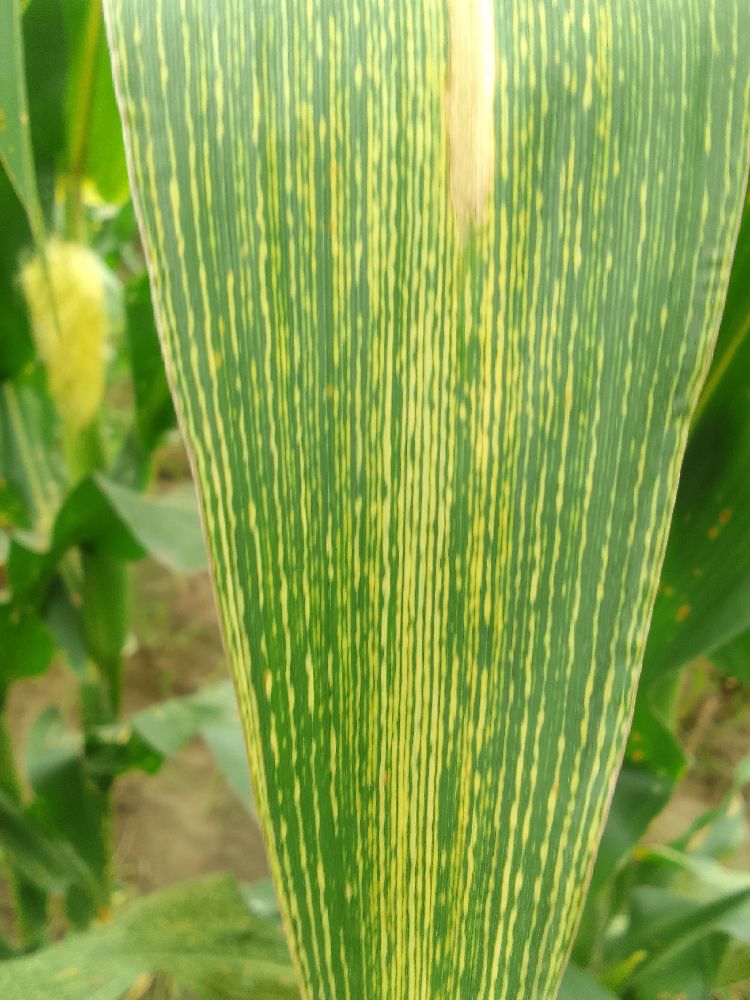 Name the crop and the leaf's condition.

maize, maize streak virus
